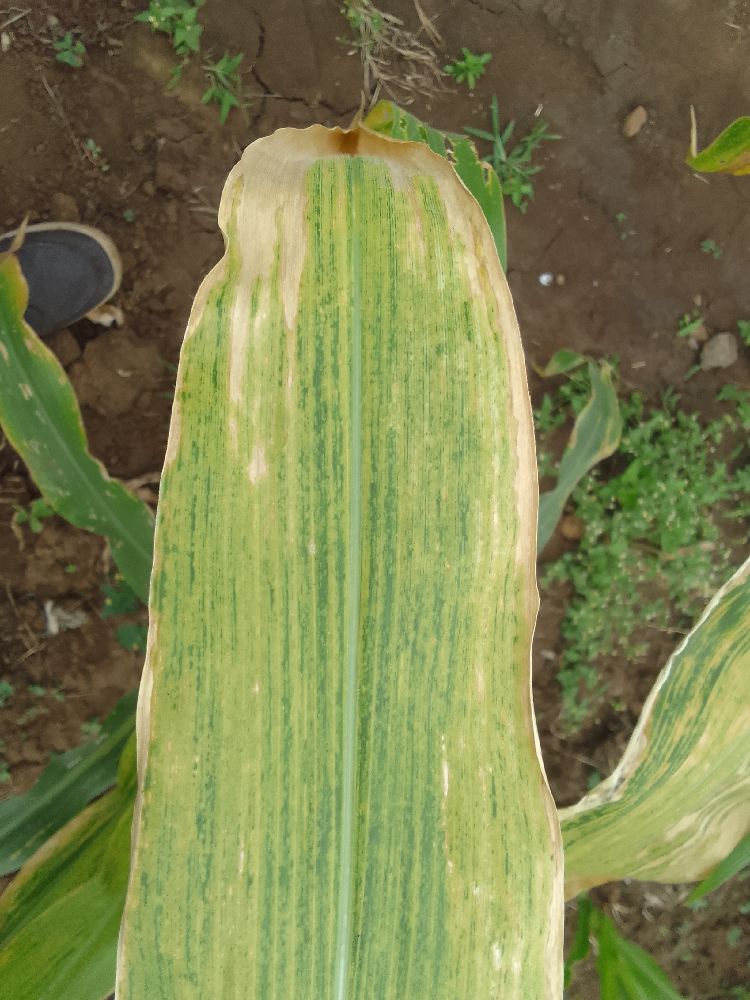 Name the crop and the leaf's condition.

maize, maize lethal necrosis
